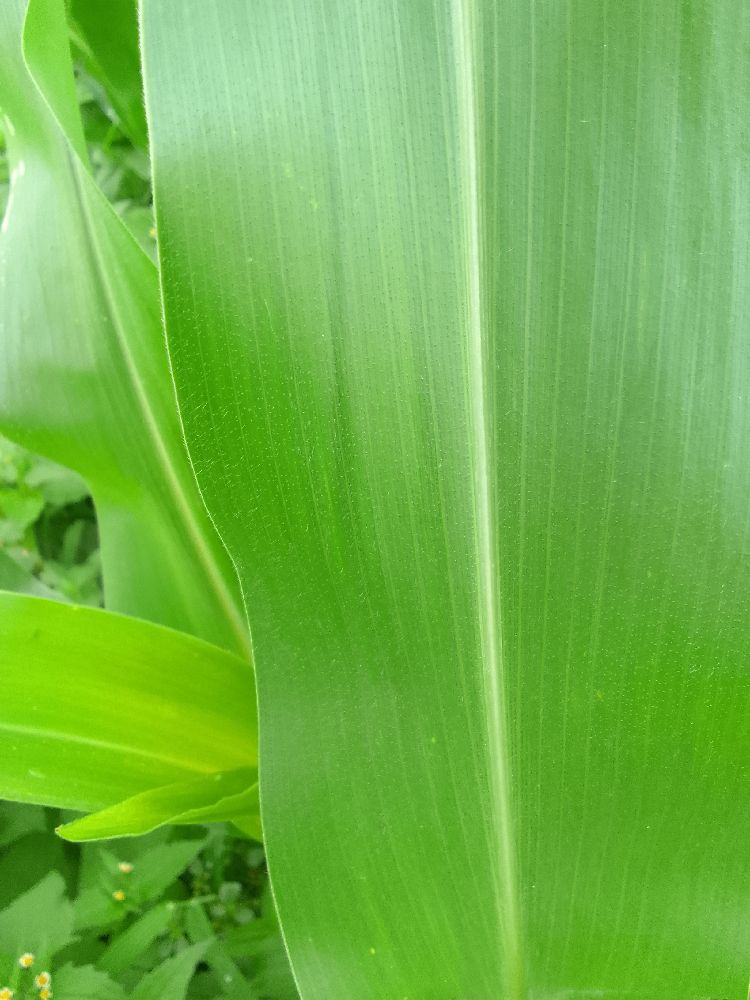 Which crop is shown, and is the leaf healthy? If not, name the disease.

maize, healthy
